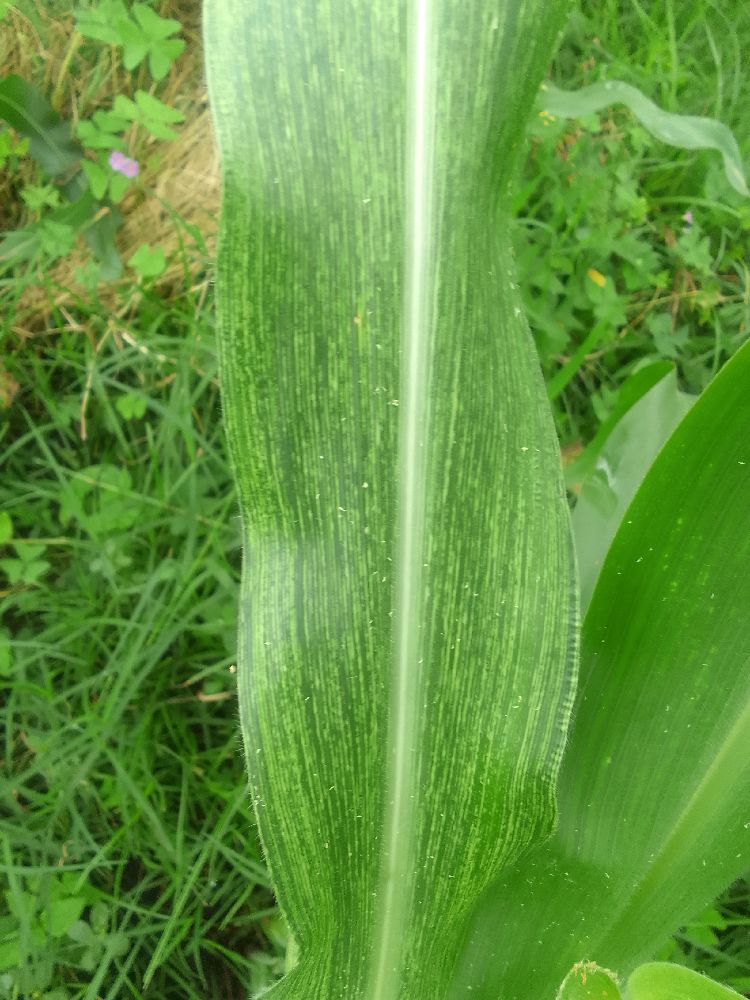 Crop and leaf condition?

maize, maize streak virus
